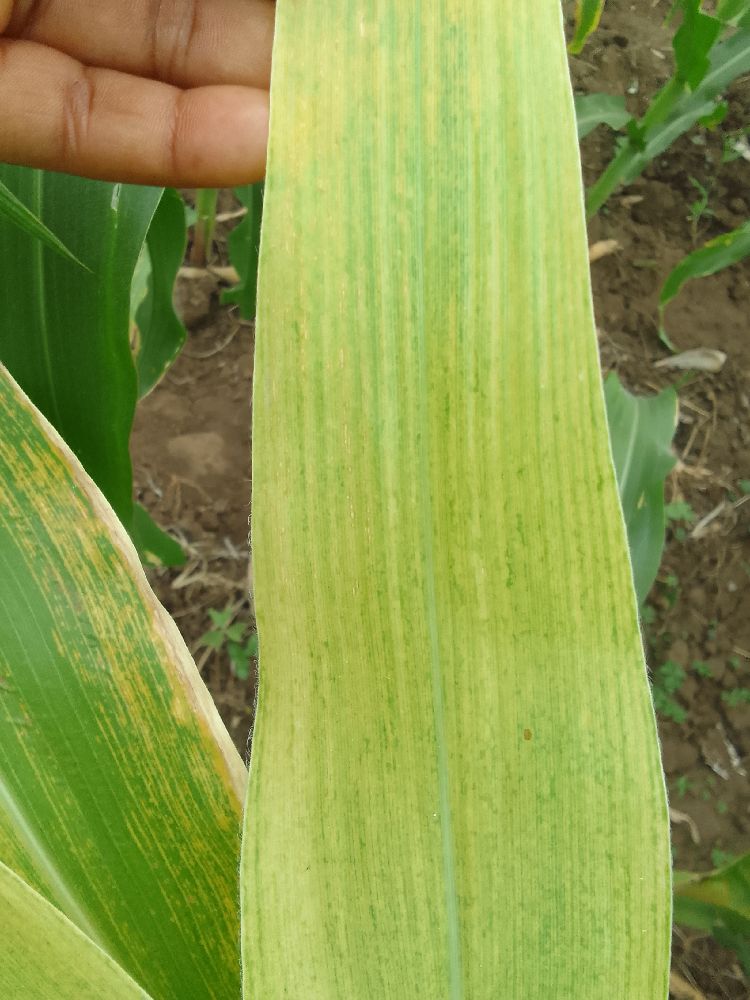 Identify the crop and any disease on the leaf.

maize, maize lethal necrosis
